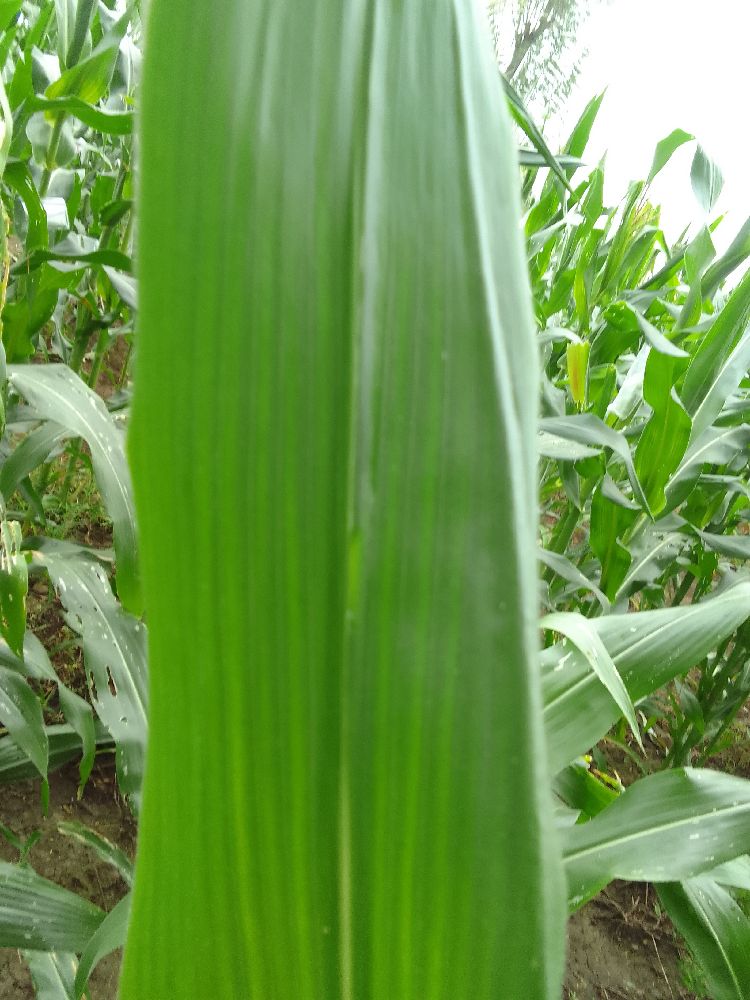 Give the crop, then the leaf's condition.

maize, healthy
